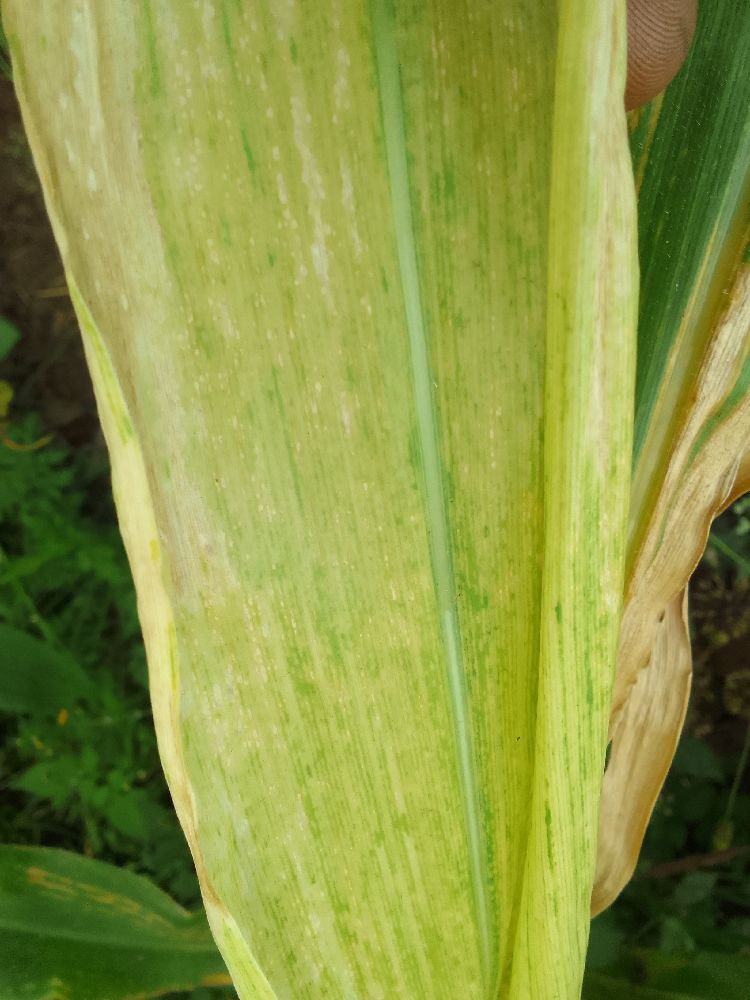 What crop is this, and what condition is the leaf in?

maize, maize lethal necrosis
